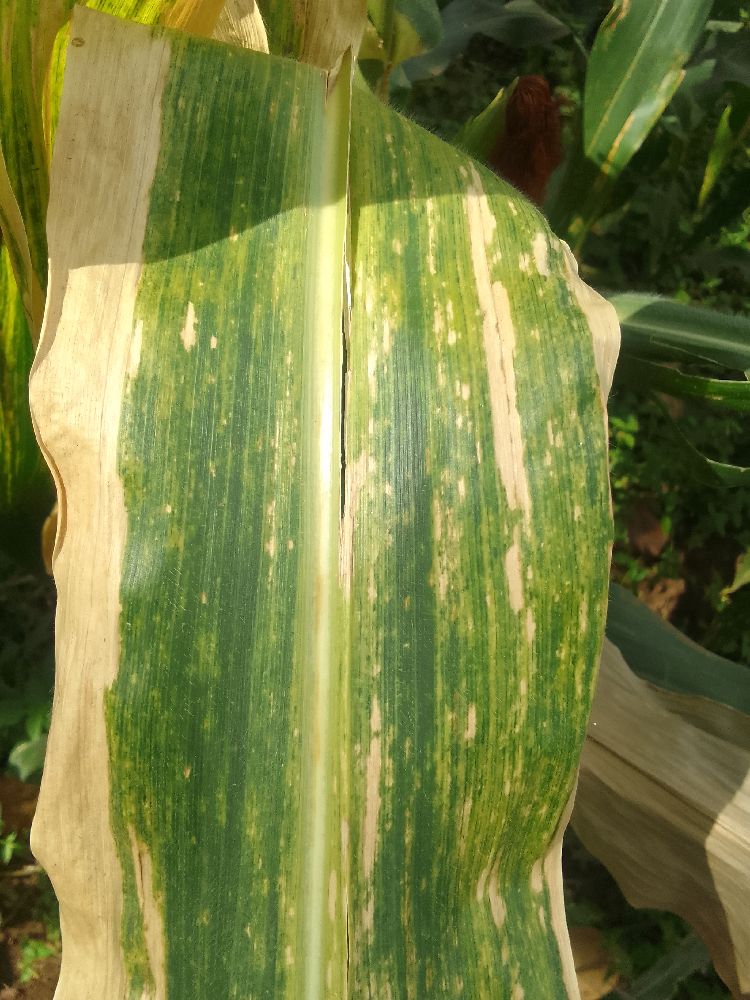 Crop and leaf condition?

maize, maize lethal necrosis
